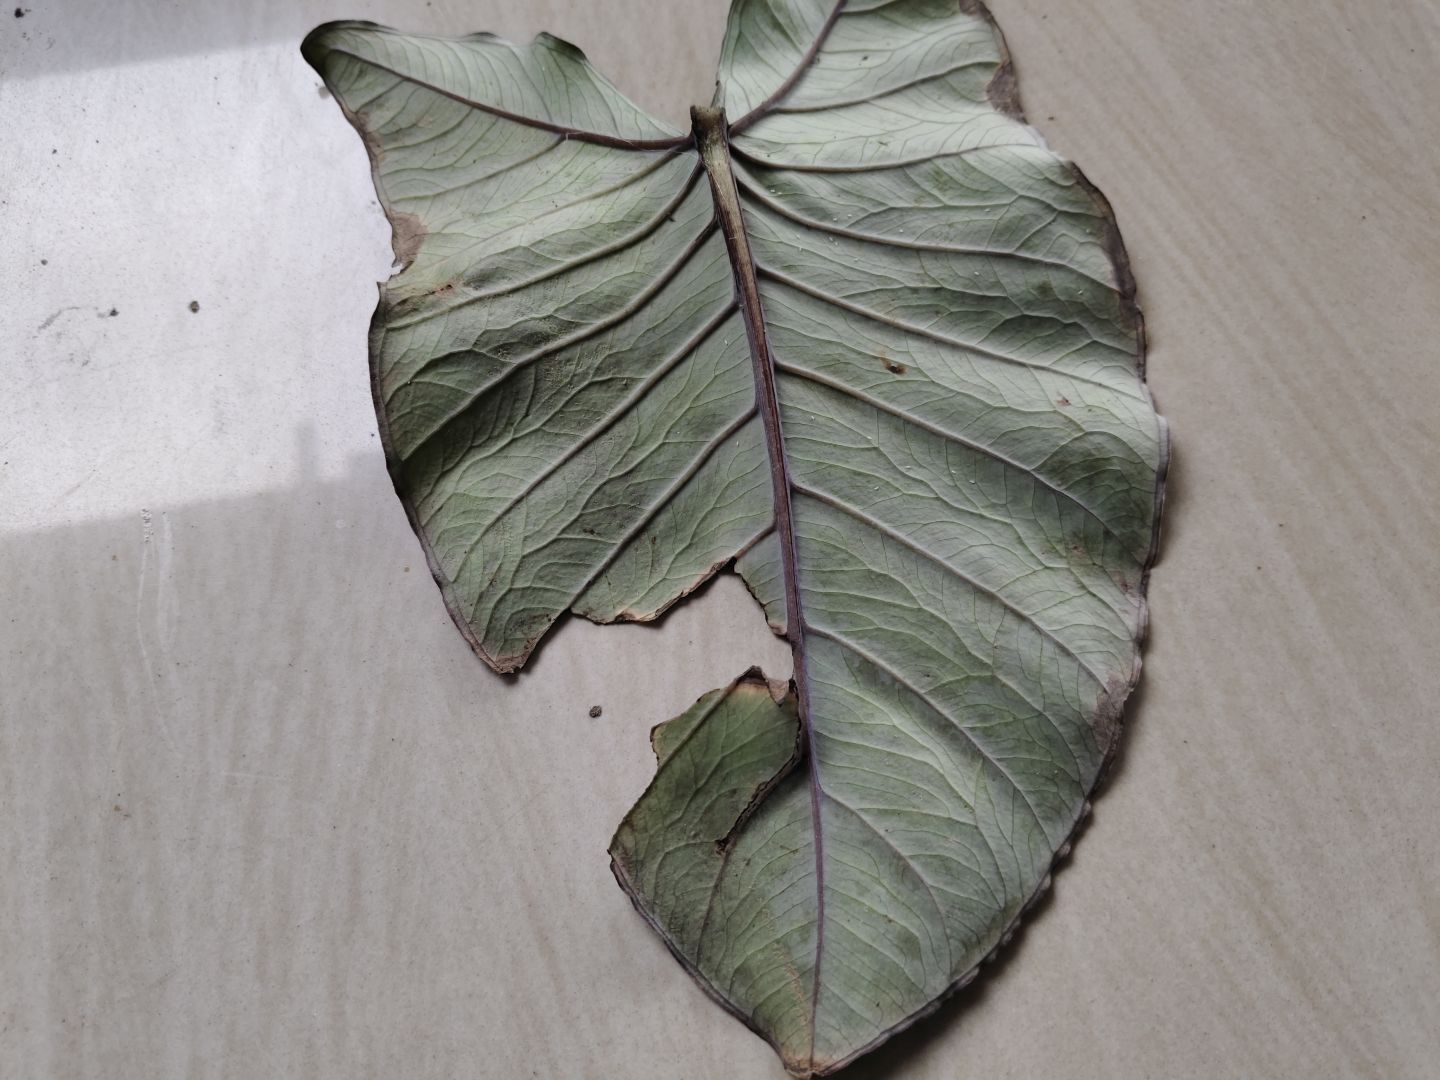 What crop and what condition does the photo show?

taro, leaf blight
